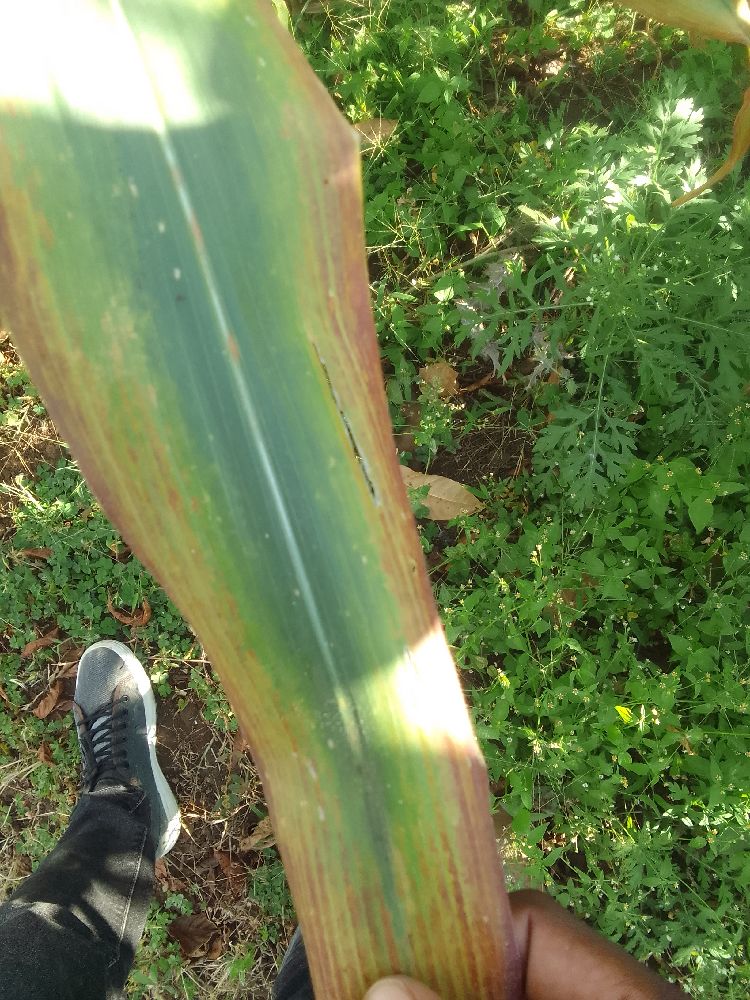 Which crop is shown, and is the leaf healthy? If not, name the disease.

maize, maize lethal necrosis
